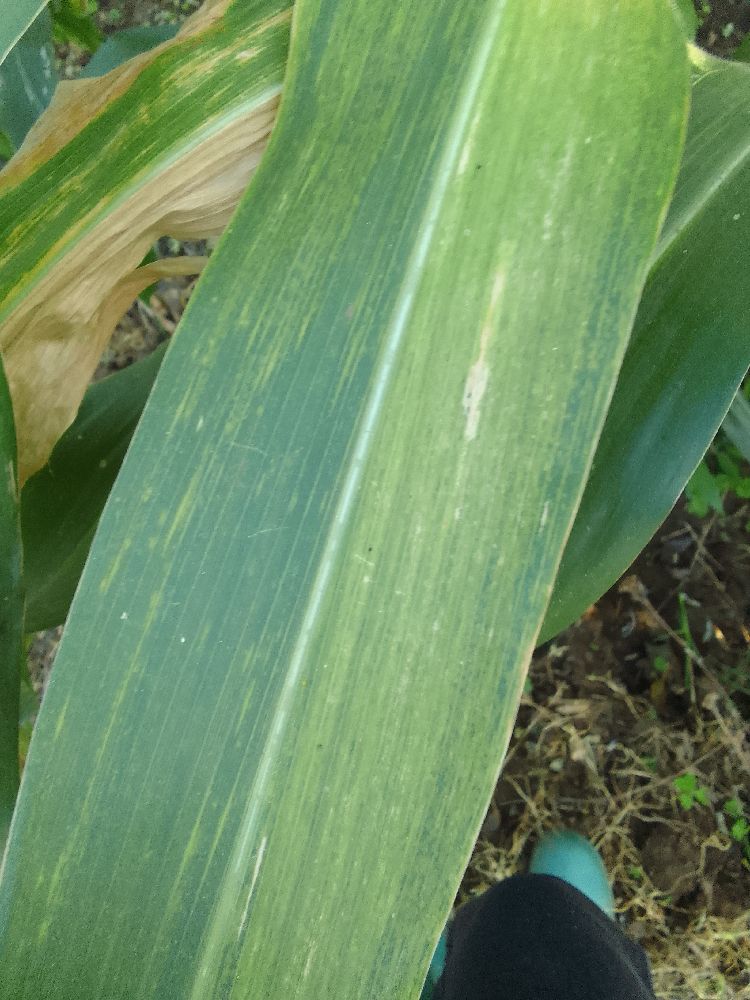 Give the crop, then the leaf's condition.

maize, maize lethal necrosis
